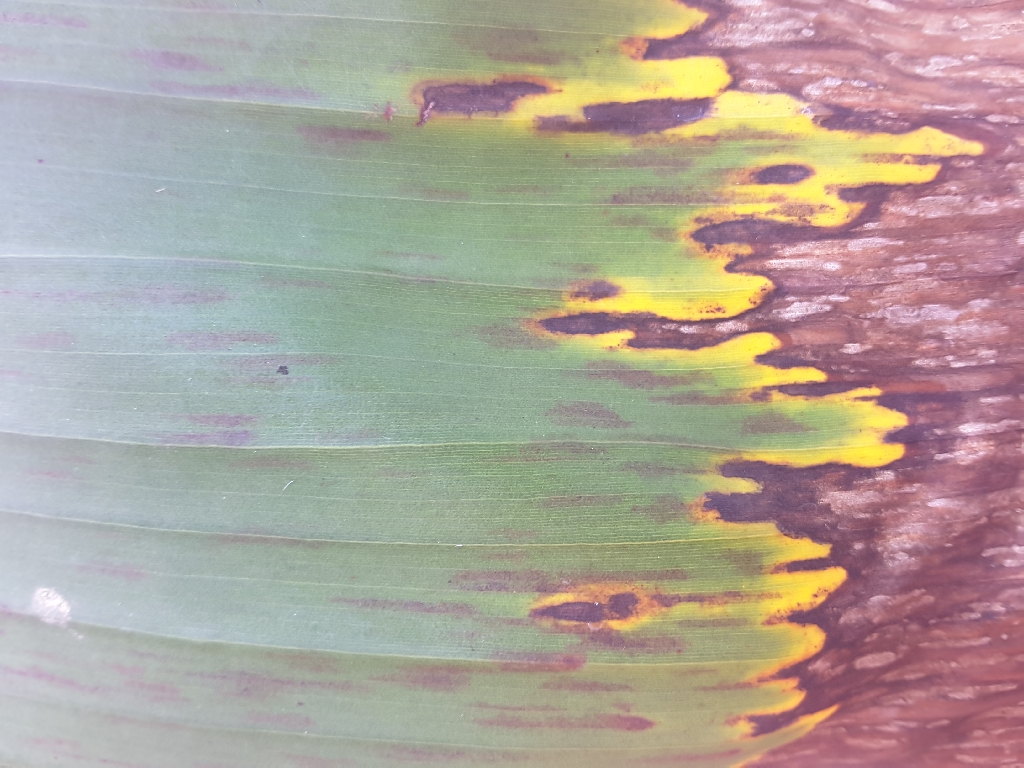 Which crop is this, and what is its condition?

banana, black sigatoka
